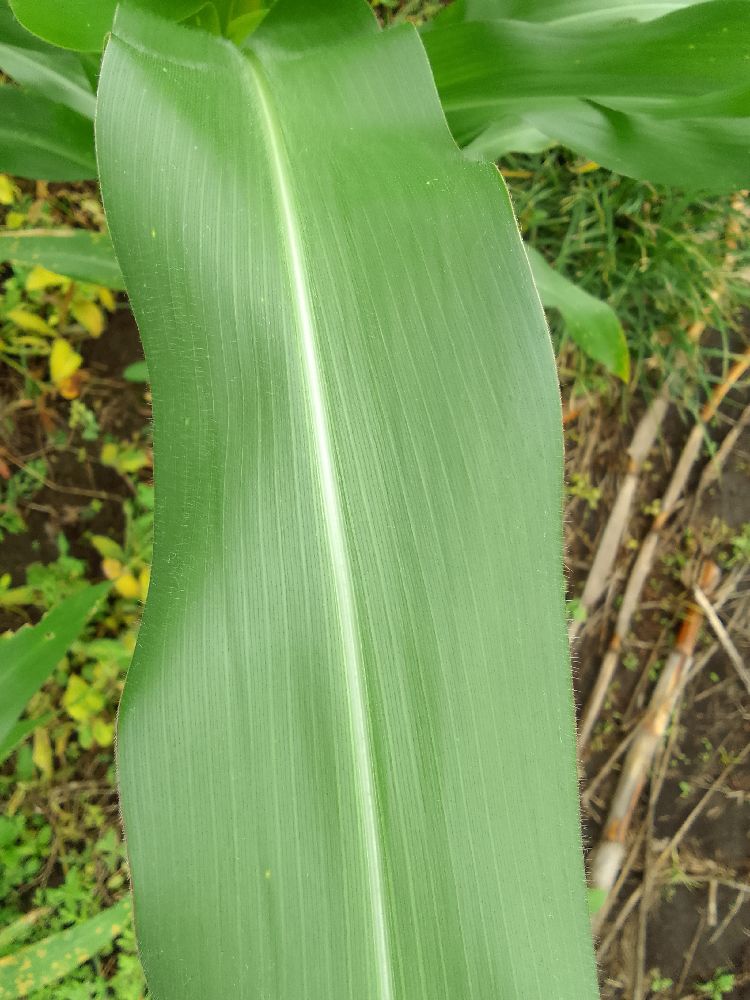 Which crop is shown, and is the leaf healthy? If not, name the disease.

maize, healthy
